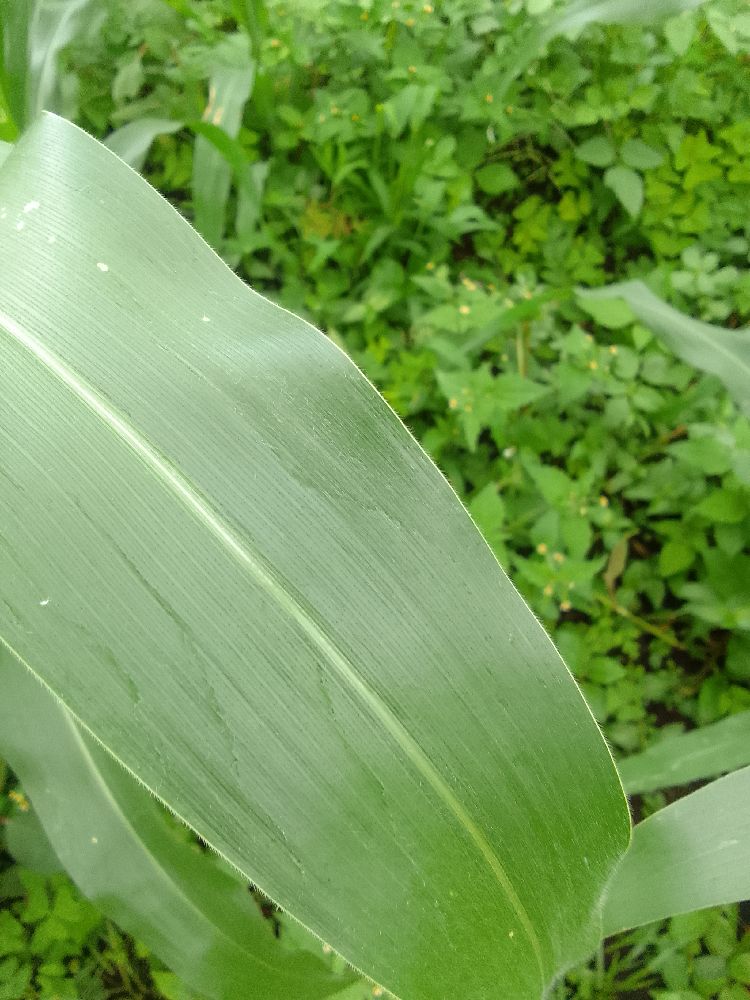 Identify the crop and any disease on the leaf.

maize, healthy
